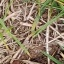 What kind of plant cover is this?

grass
